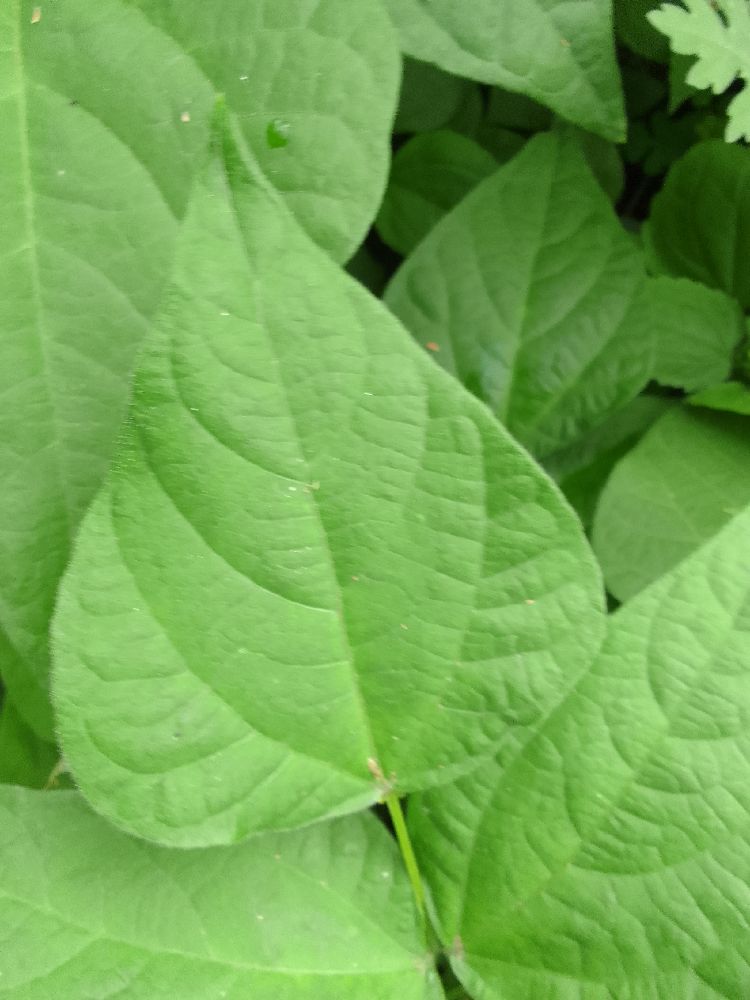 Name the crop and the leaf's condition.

common bean, healthy
